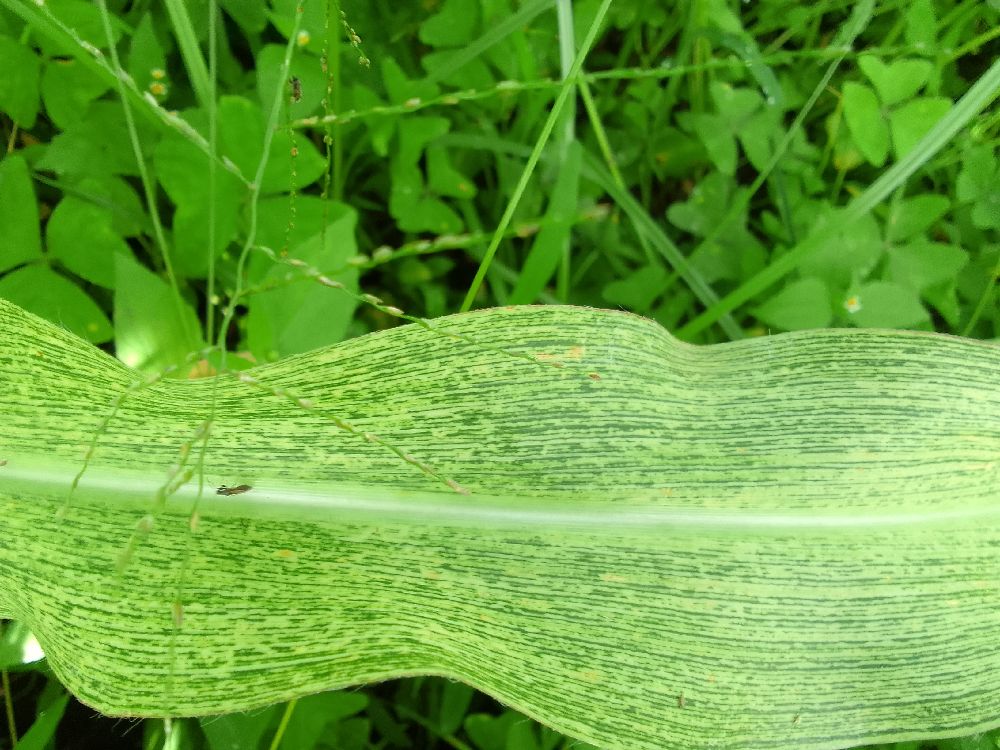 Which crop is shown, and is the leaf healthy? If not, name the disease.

maize, maize streak virus
